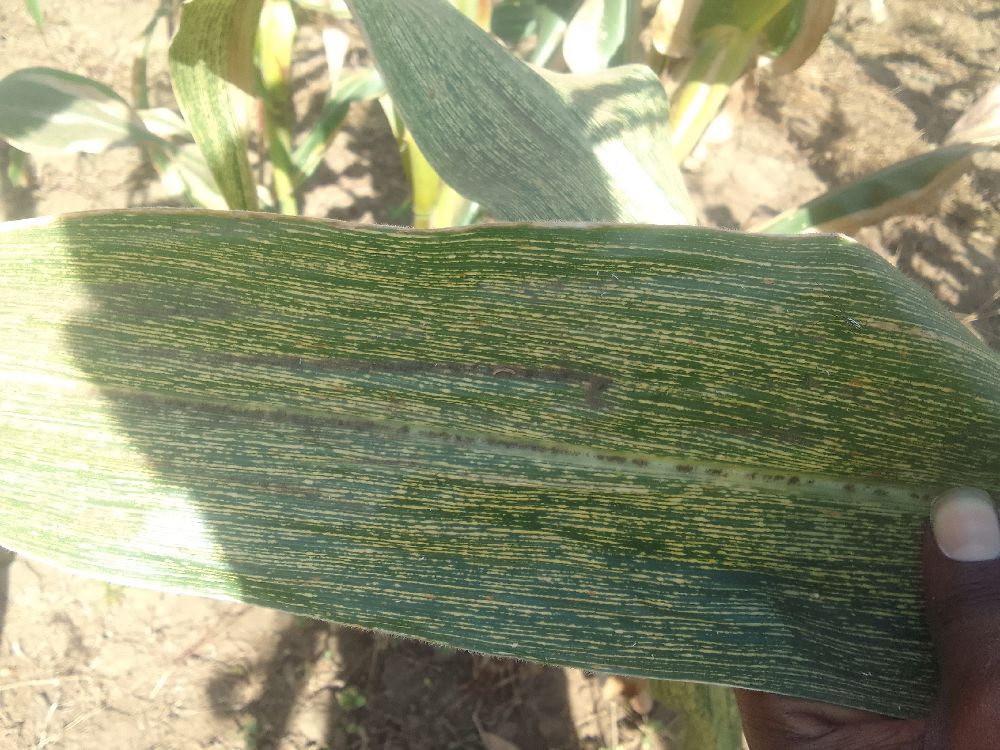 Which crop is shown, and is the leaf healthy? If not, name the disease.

maize, maize streak virus
